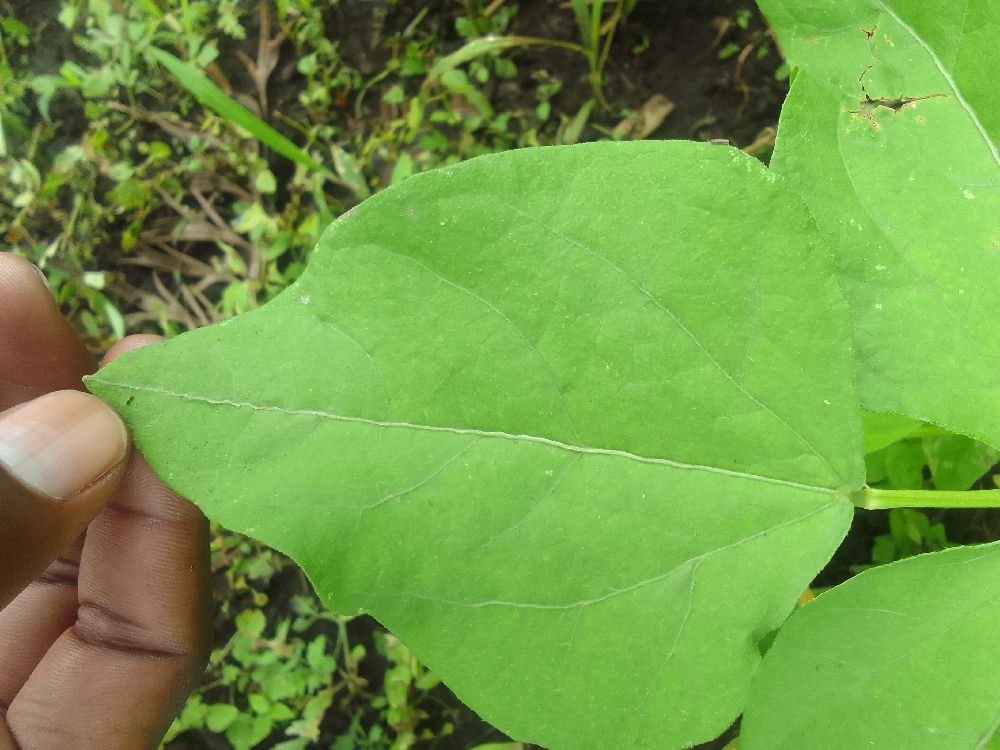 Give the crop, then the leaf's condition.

common bean, healthy
